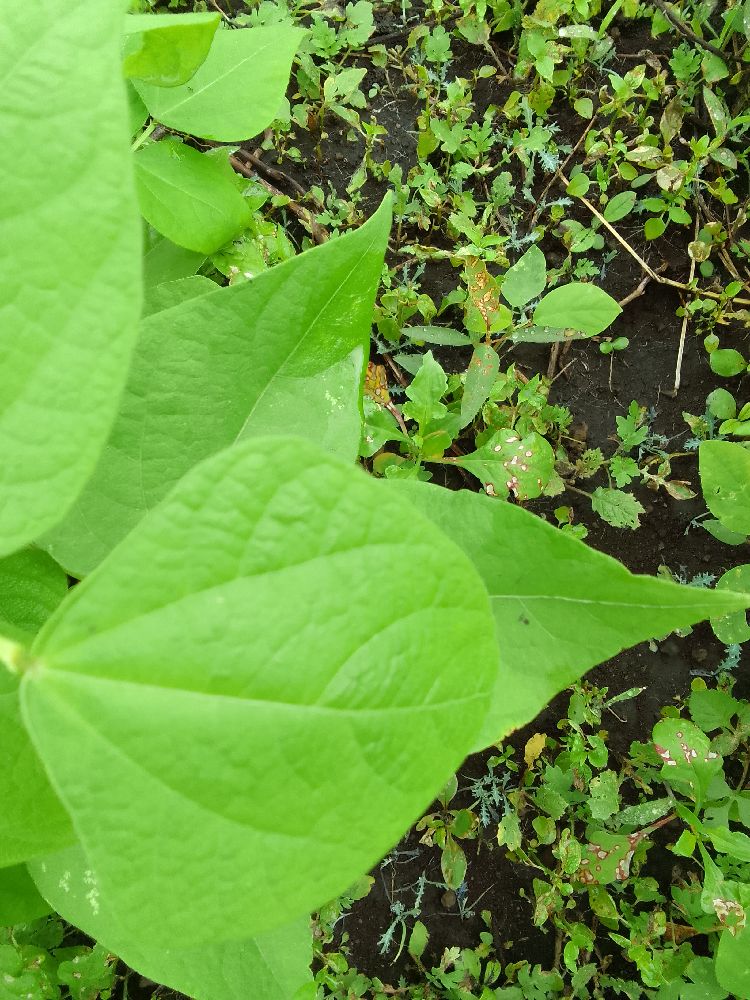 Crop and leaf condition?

common bean, healthy
